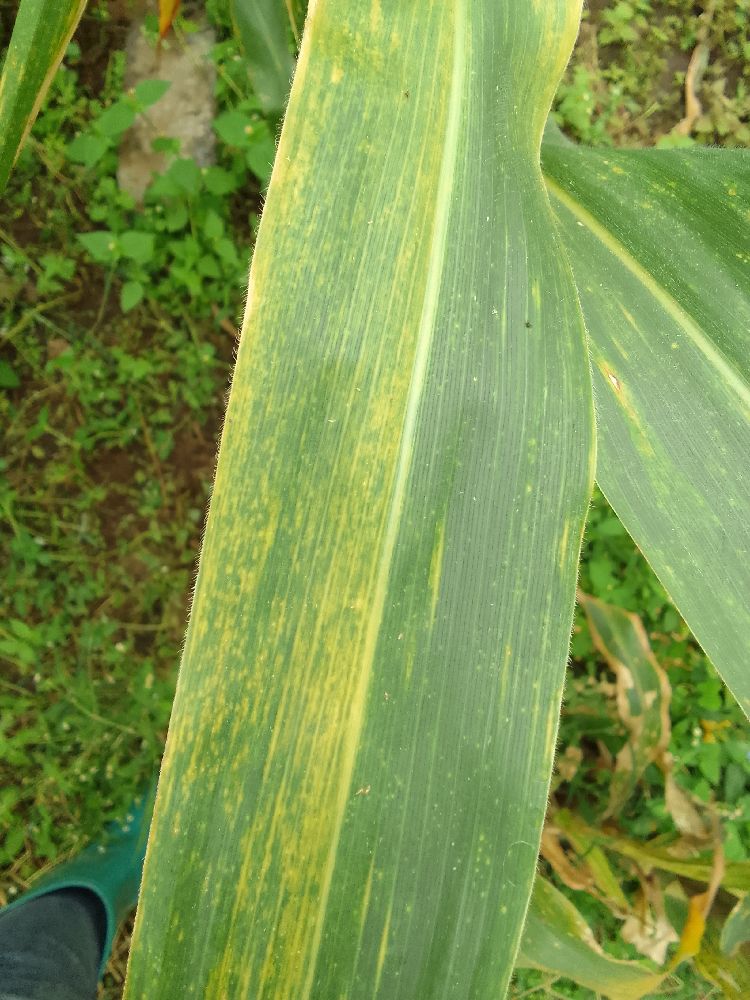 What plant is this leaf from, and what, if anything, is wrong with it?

maize, maize lethal necrosis
